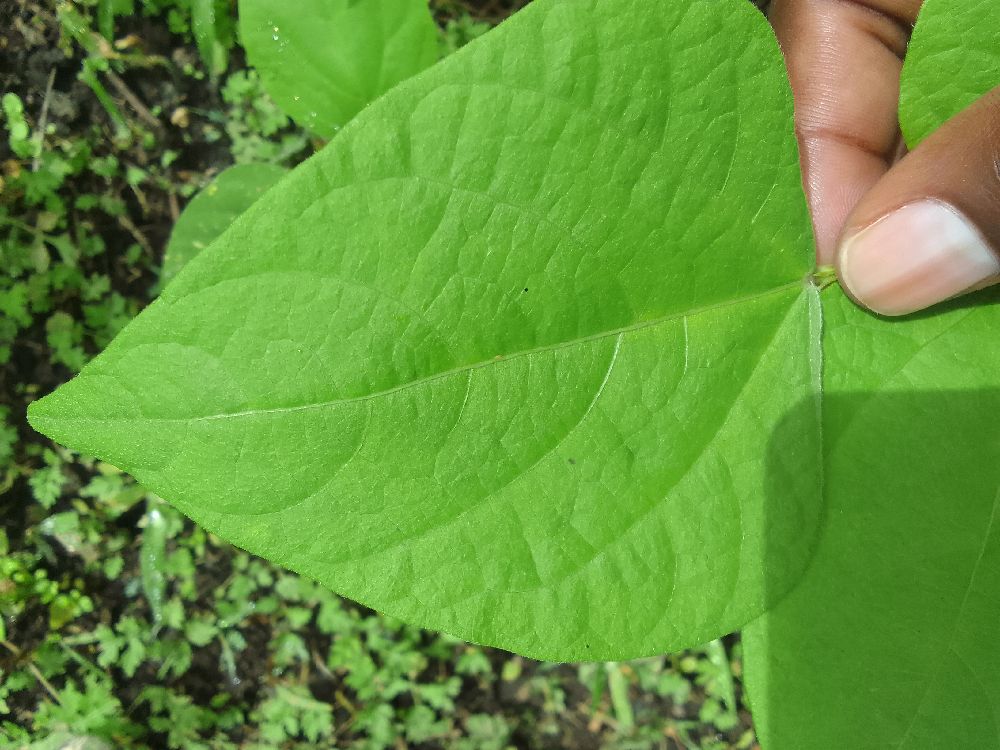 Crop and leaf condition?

common bean, healthy
